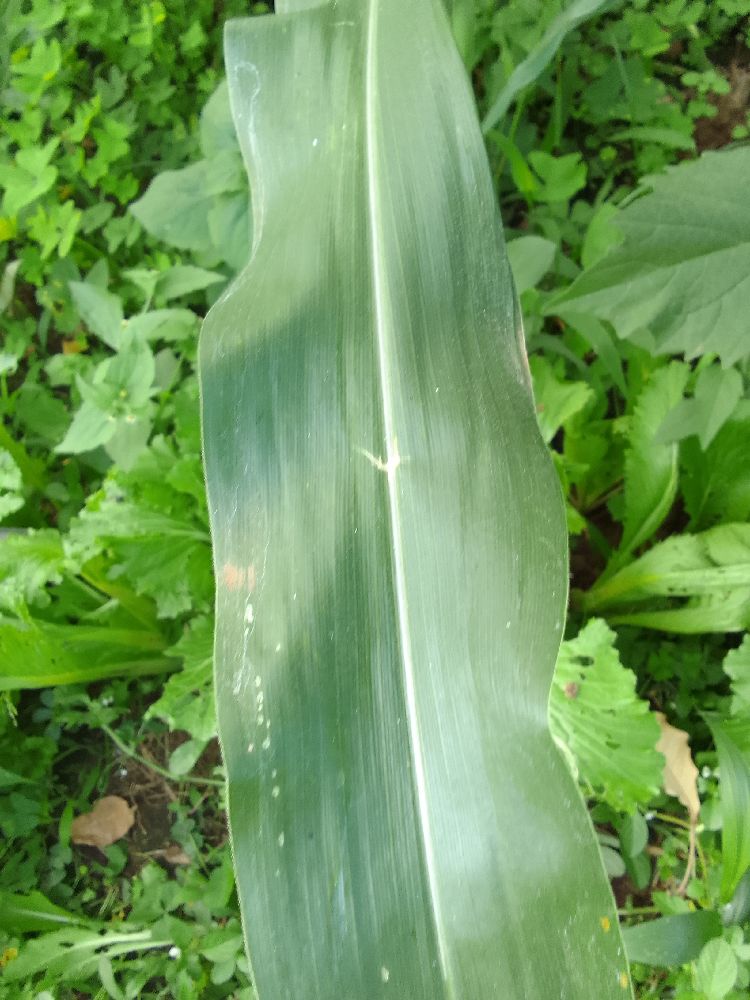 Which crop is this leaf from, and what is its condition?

maize, healthy
